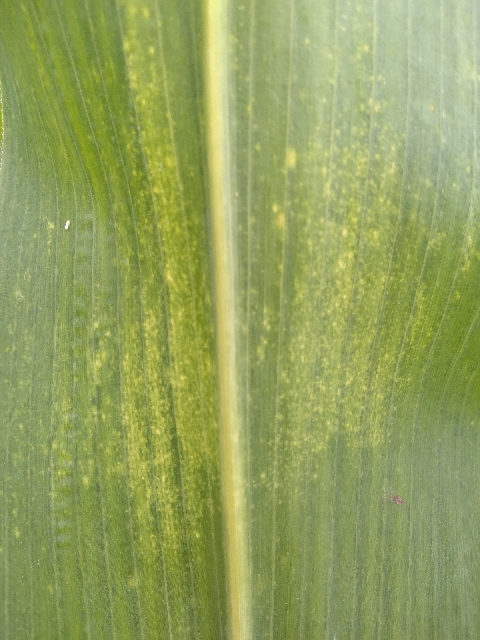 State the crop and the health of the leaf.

maize, maize lethal necrosis
